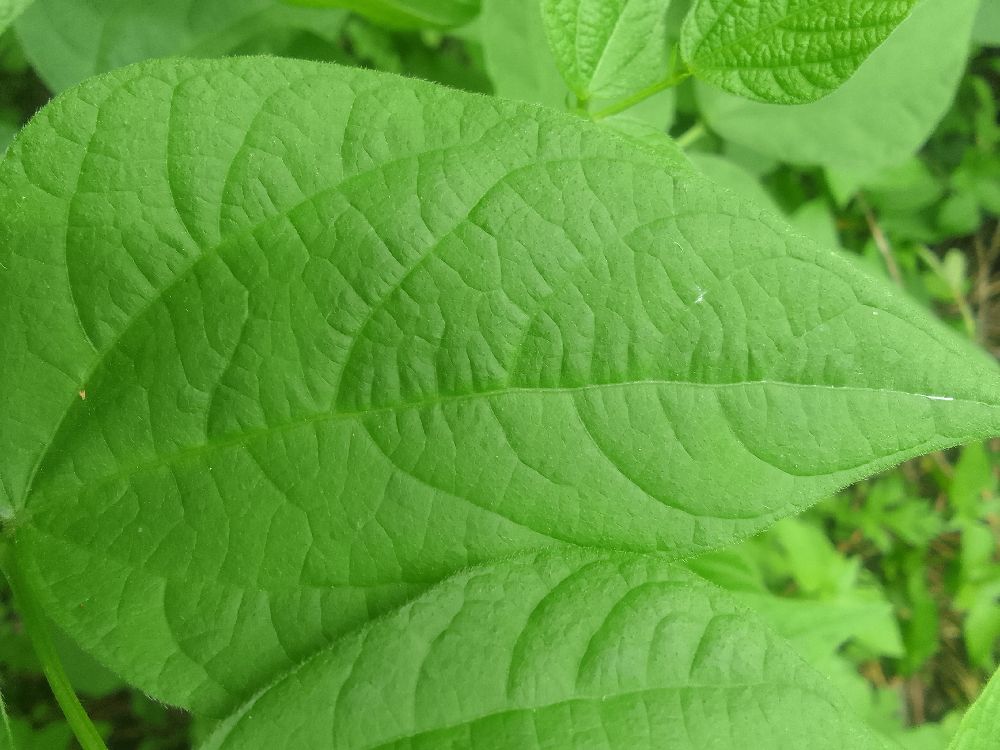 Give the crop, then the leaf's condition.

common bean, healthy
